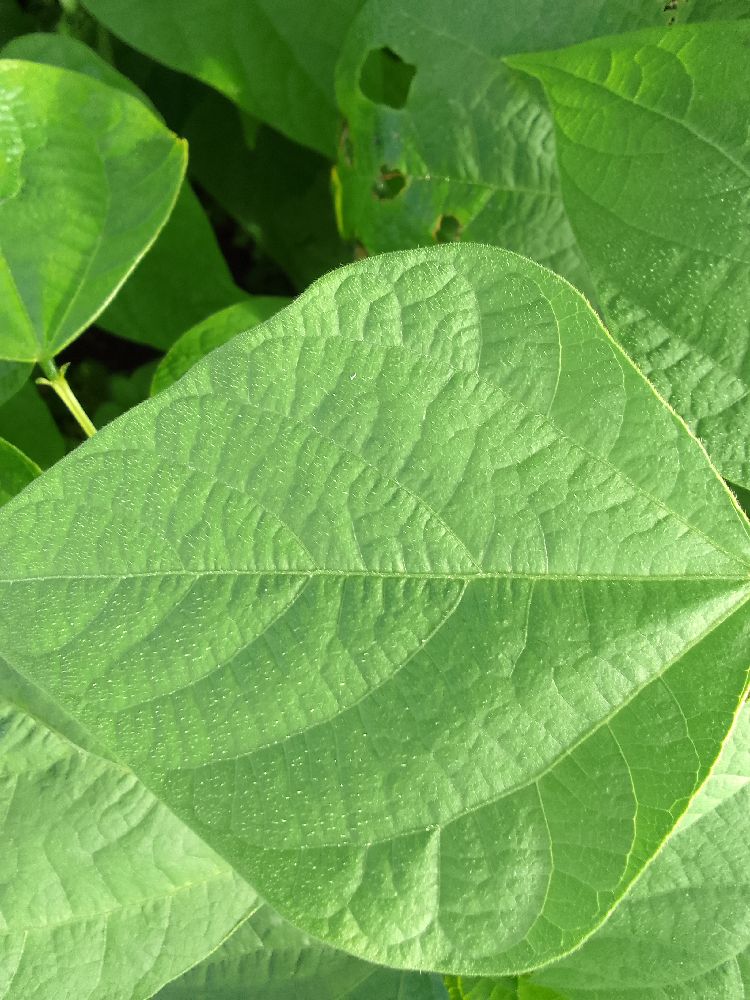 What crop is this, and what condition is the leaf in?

common bean, healthy
